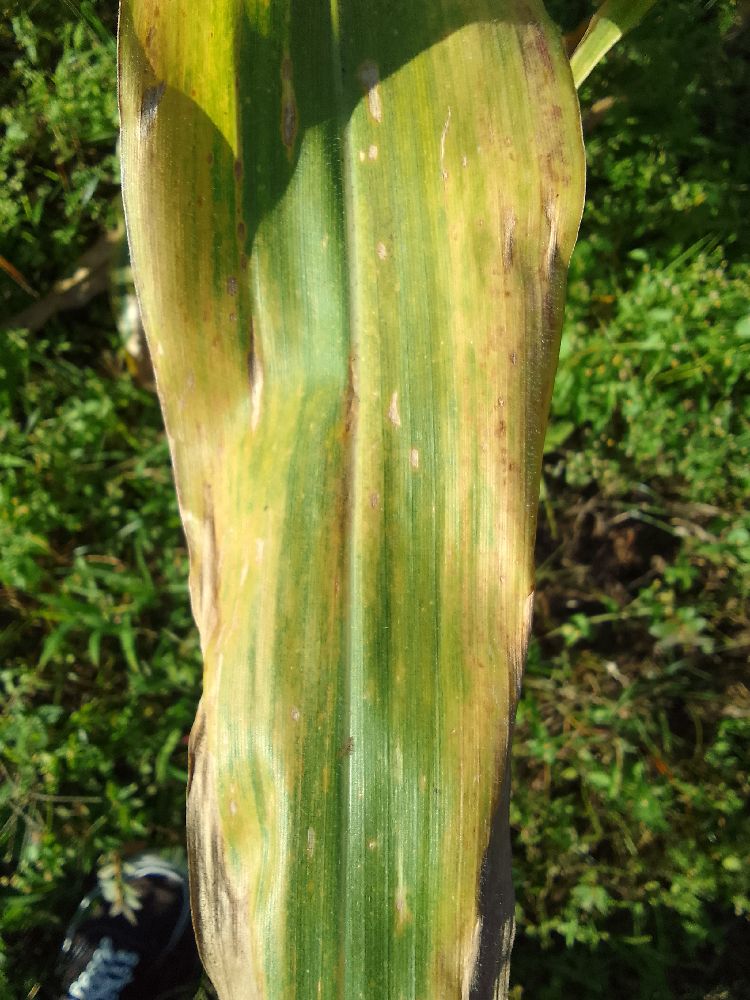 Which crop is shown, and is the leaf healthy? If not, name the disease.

maize, maize lethal necrosis
